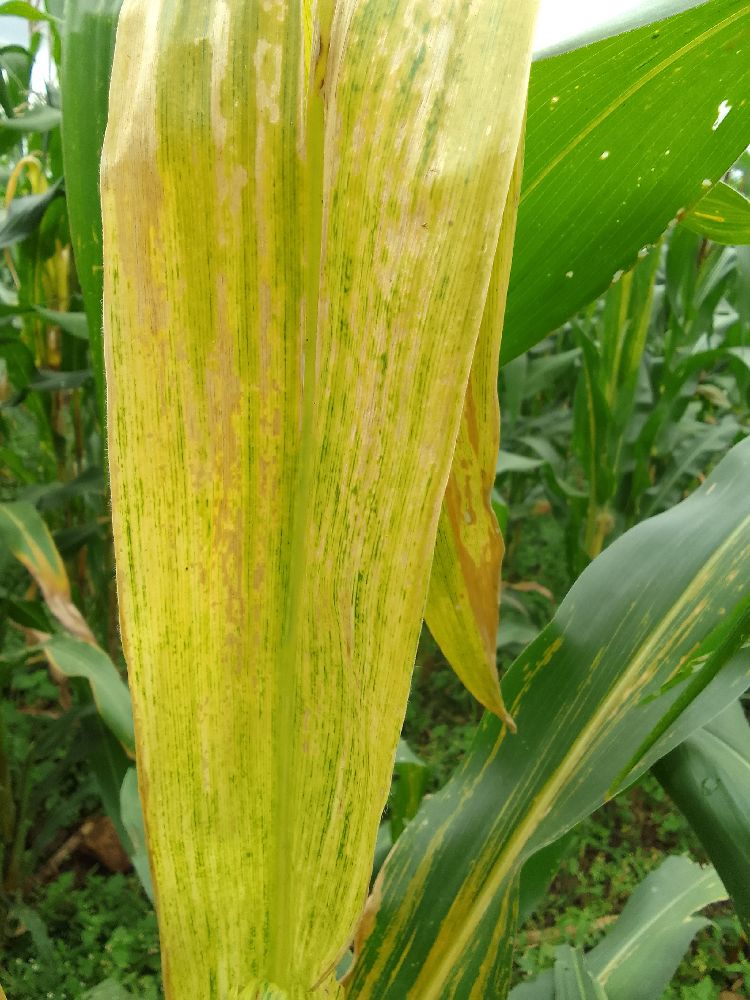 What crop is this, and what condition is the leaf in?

maize, maize lethal necrosis
